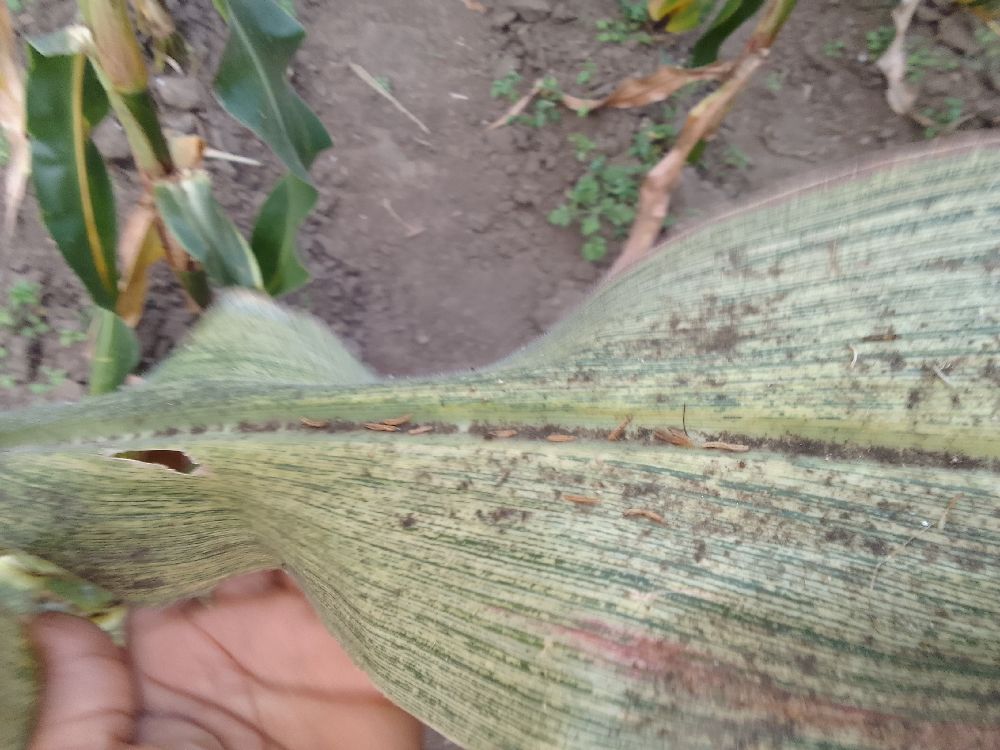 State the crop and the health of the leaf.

maize, maize streak virus
